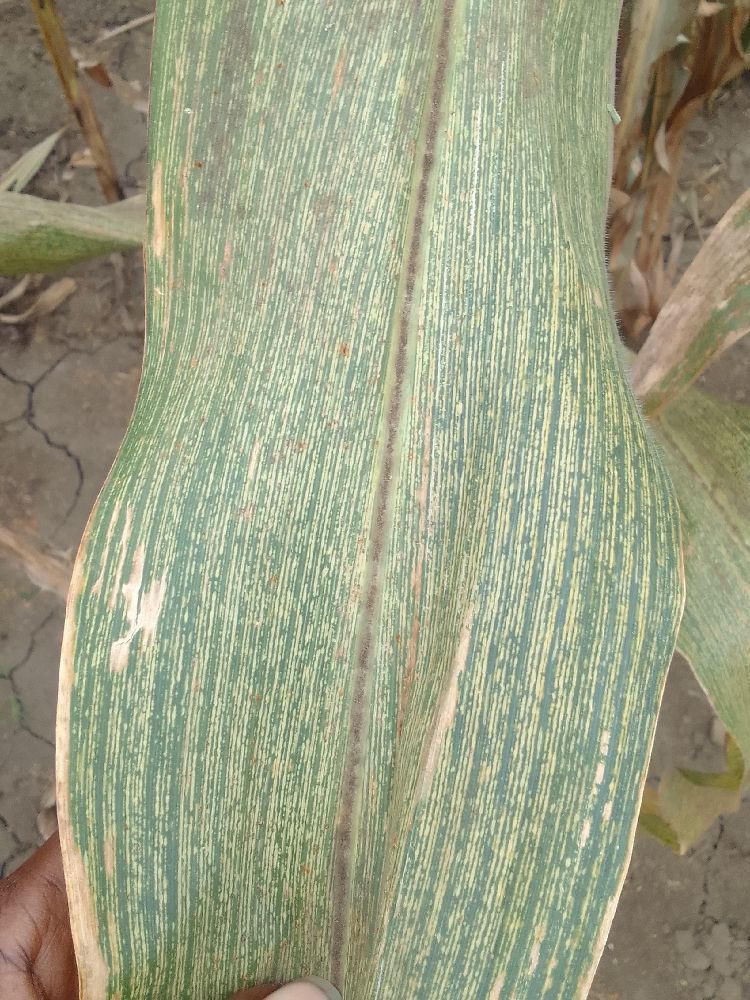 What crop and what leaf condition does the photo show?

maize, maize streak virus
